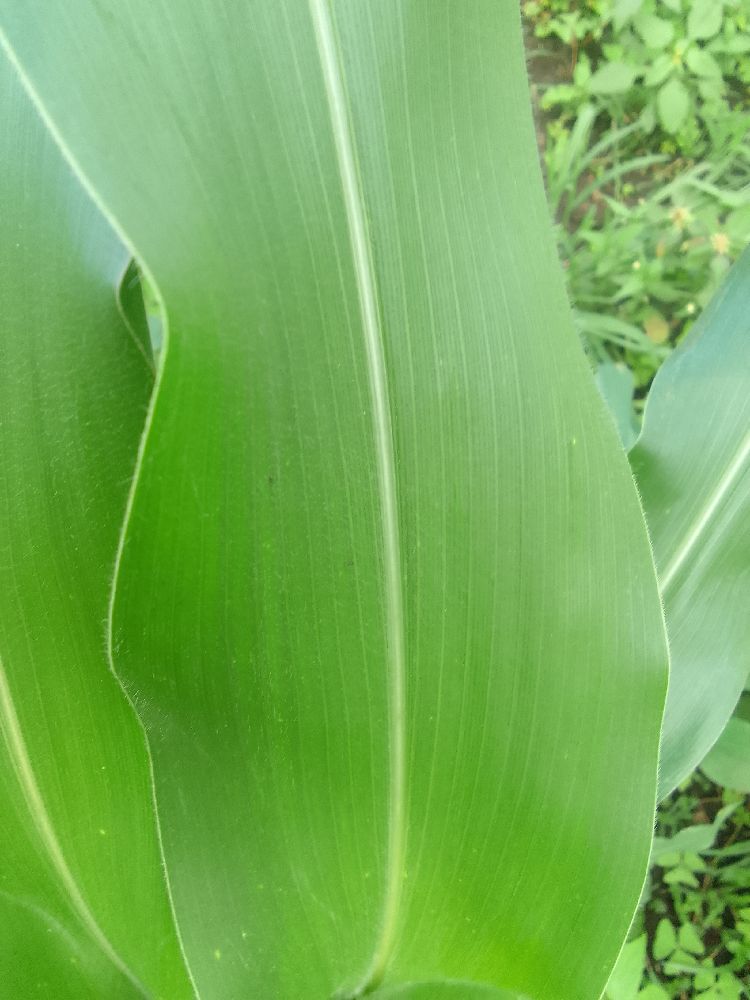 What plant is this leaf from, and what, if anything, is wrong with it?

maize, healthy
